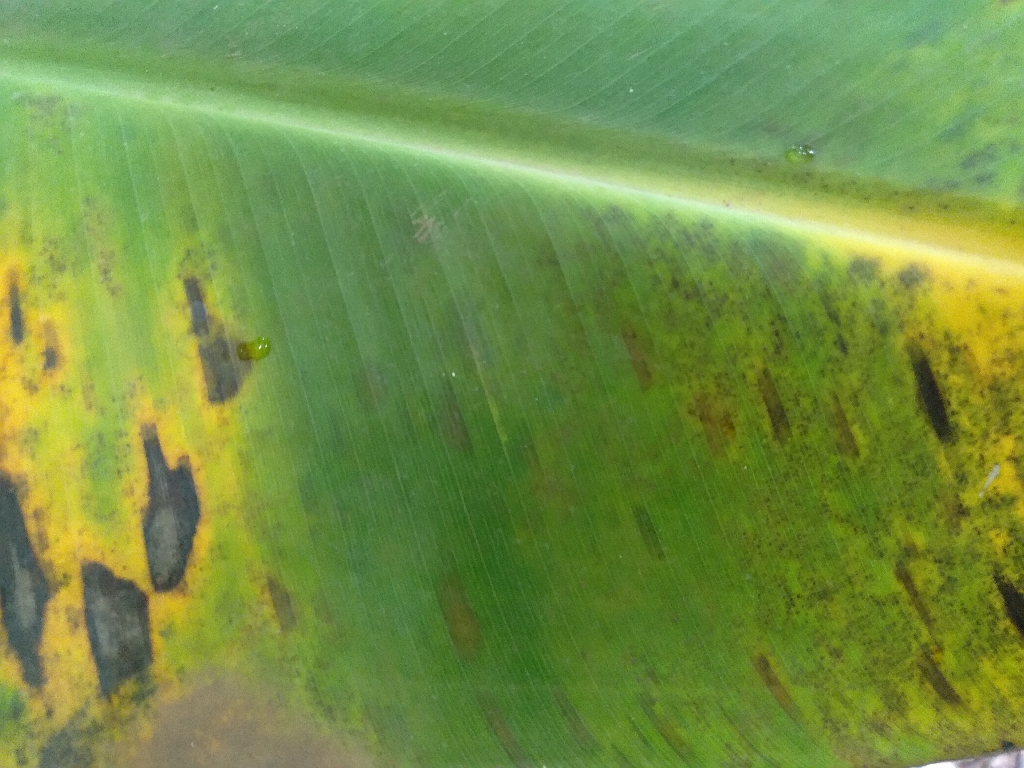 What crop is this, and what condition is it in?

banana, black sigatoka
